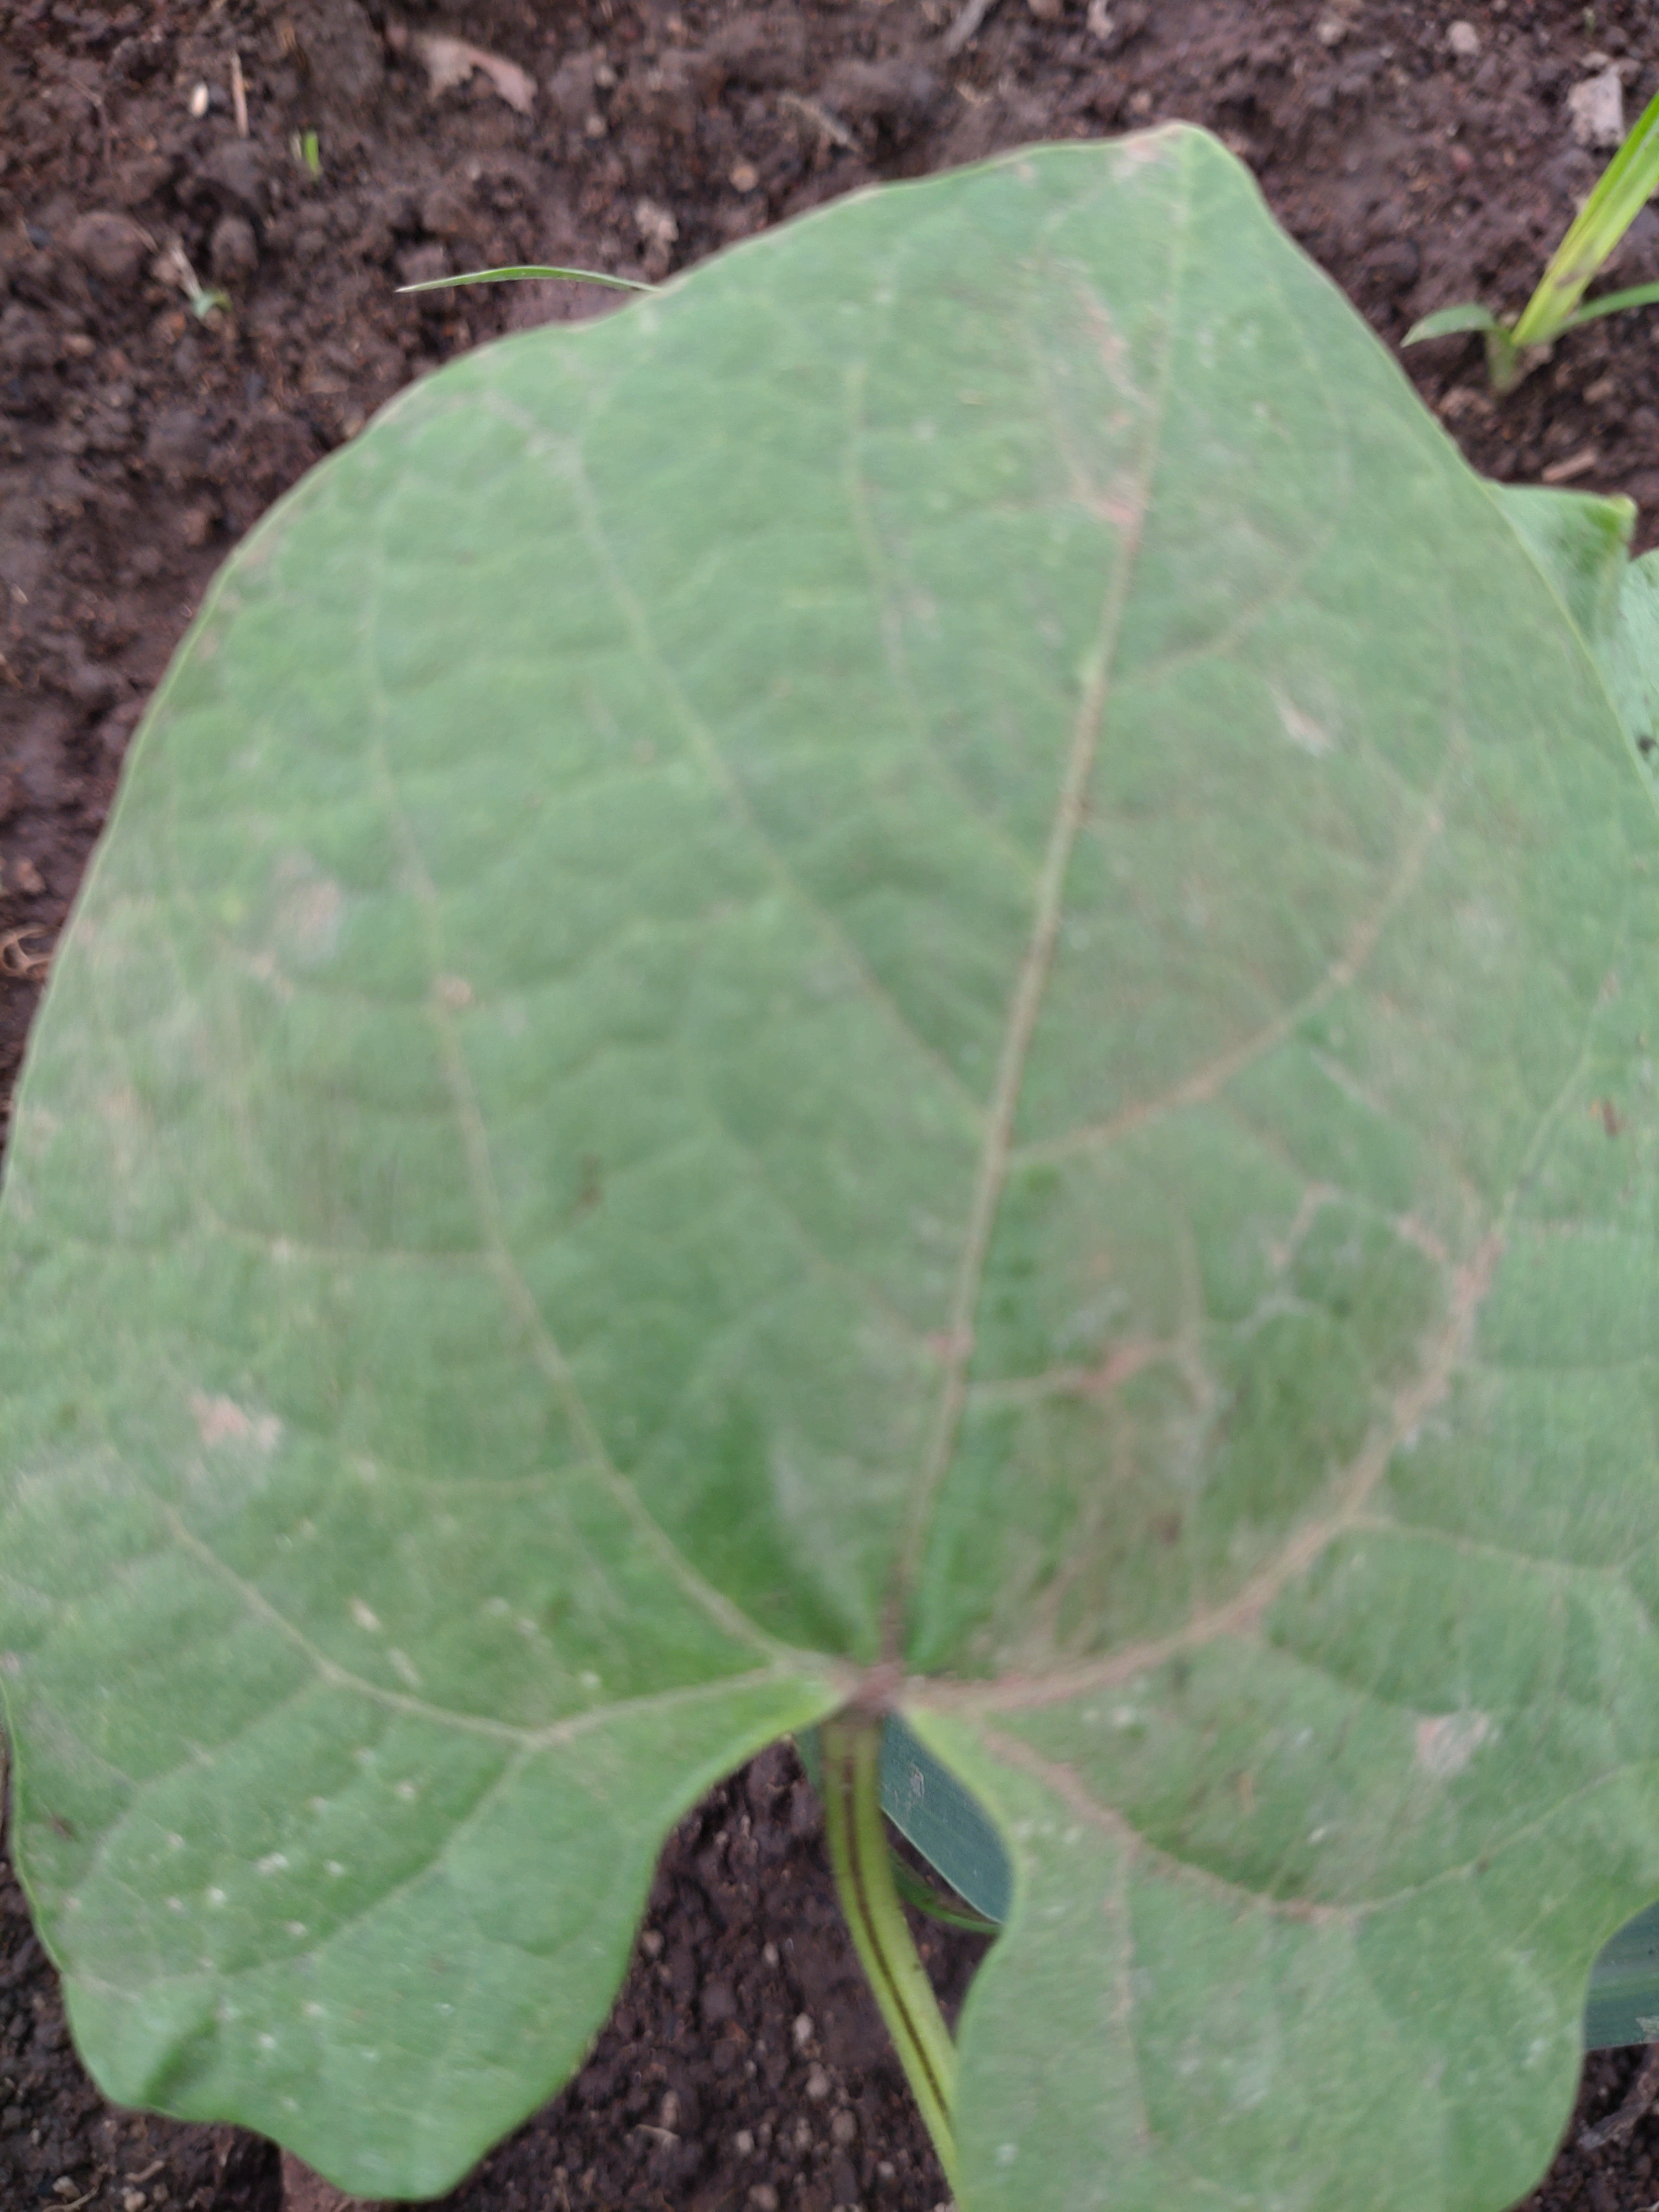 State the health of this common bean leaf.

healthy
